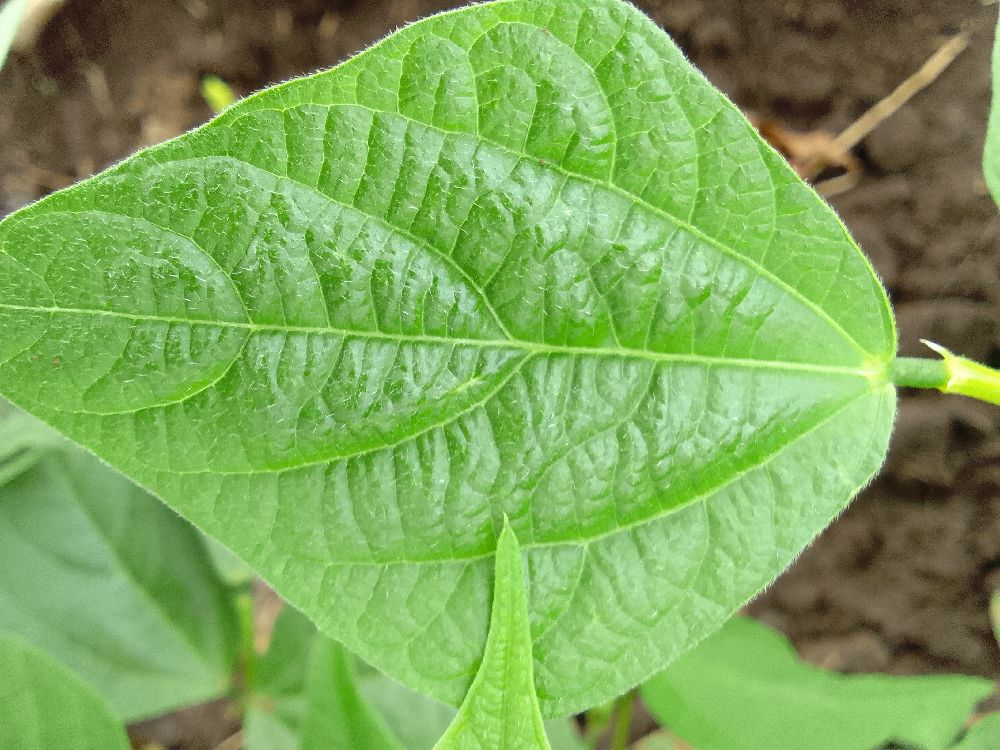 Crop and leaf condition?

common bean, healthy
